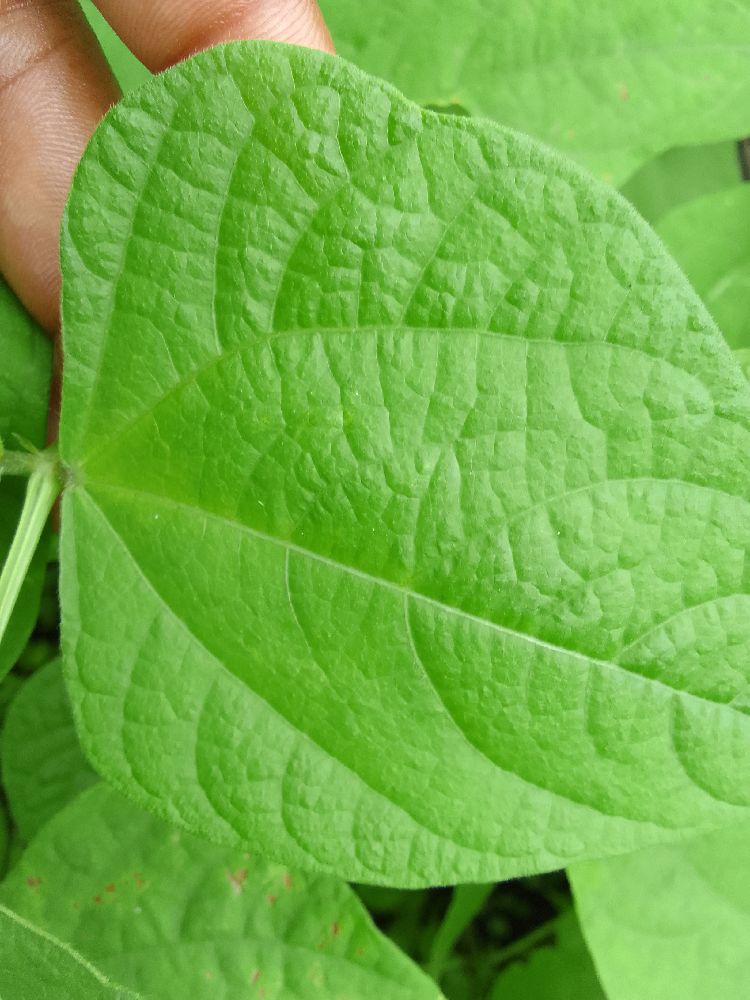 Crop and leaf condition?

common bean, healthy
